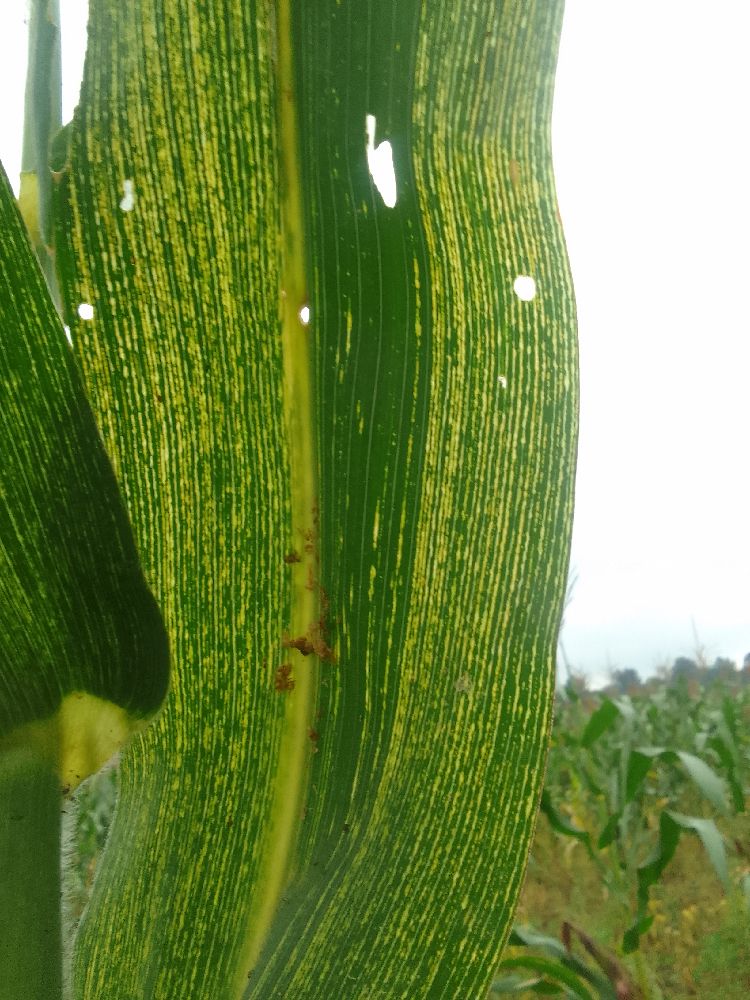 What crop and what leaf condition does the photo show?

maize, maize streak virus
